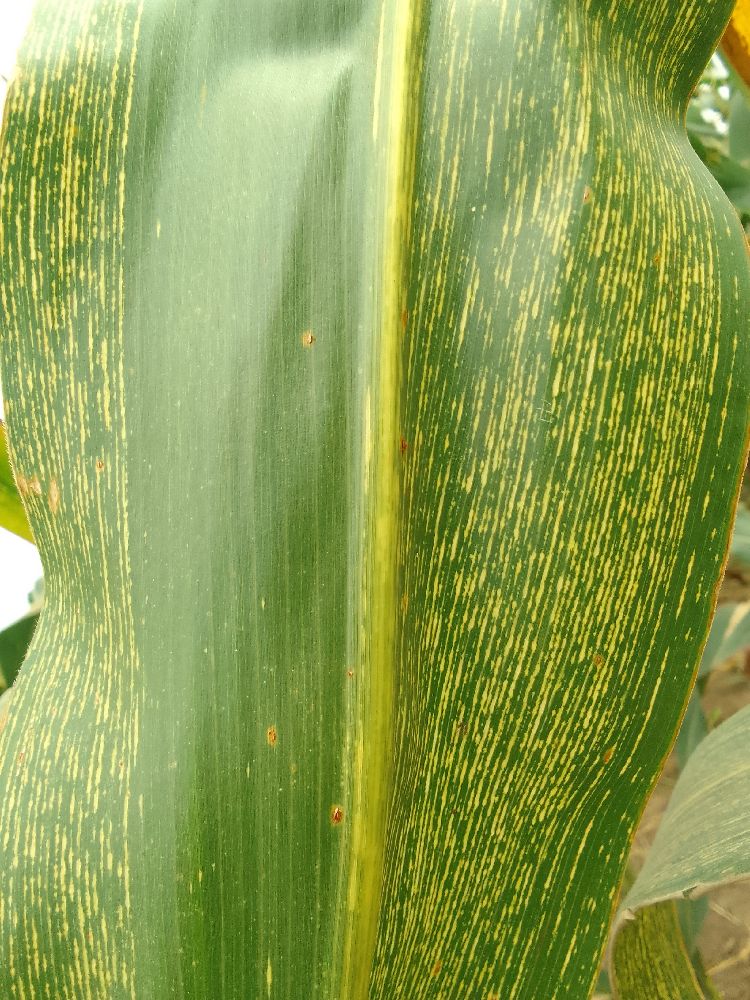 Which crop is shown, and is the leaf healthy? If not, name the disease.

maize, maize streak virus
